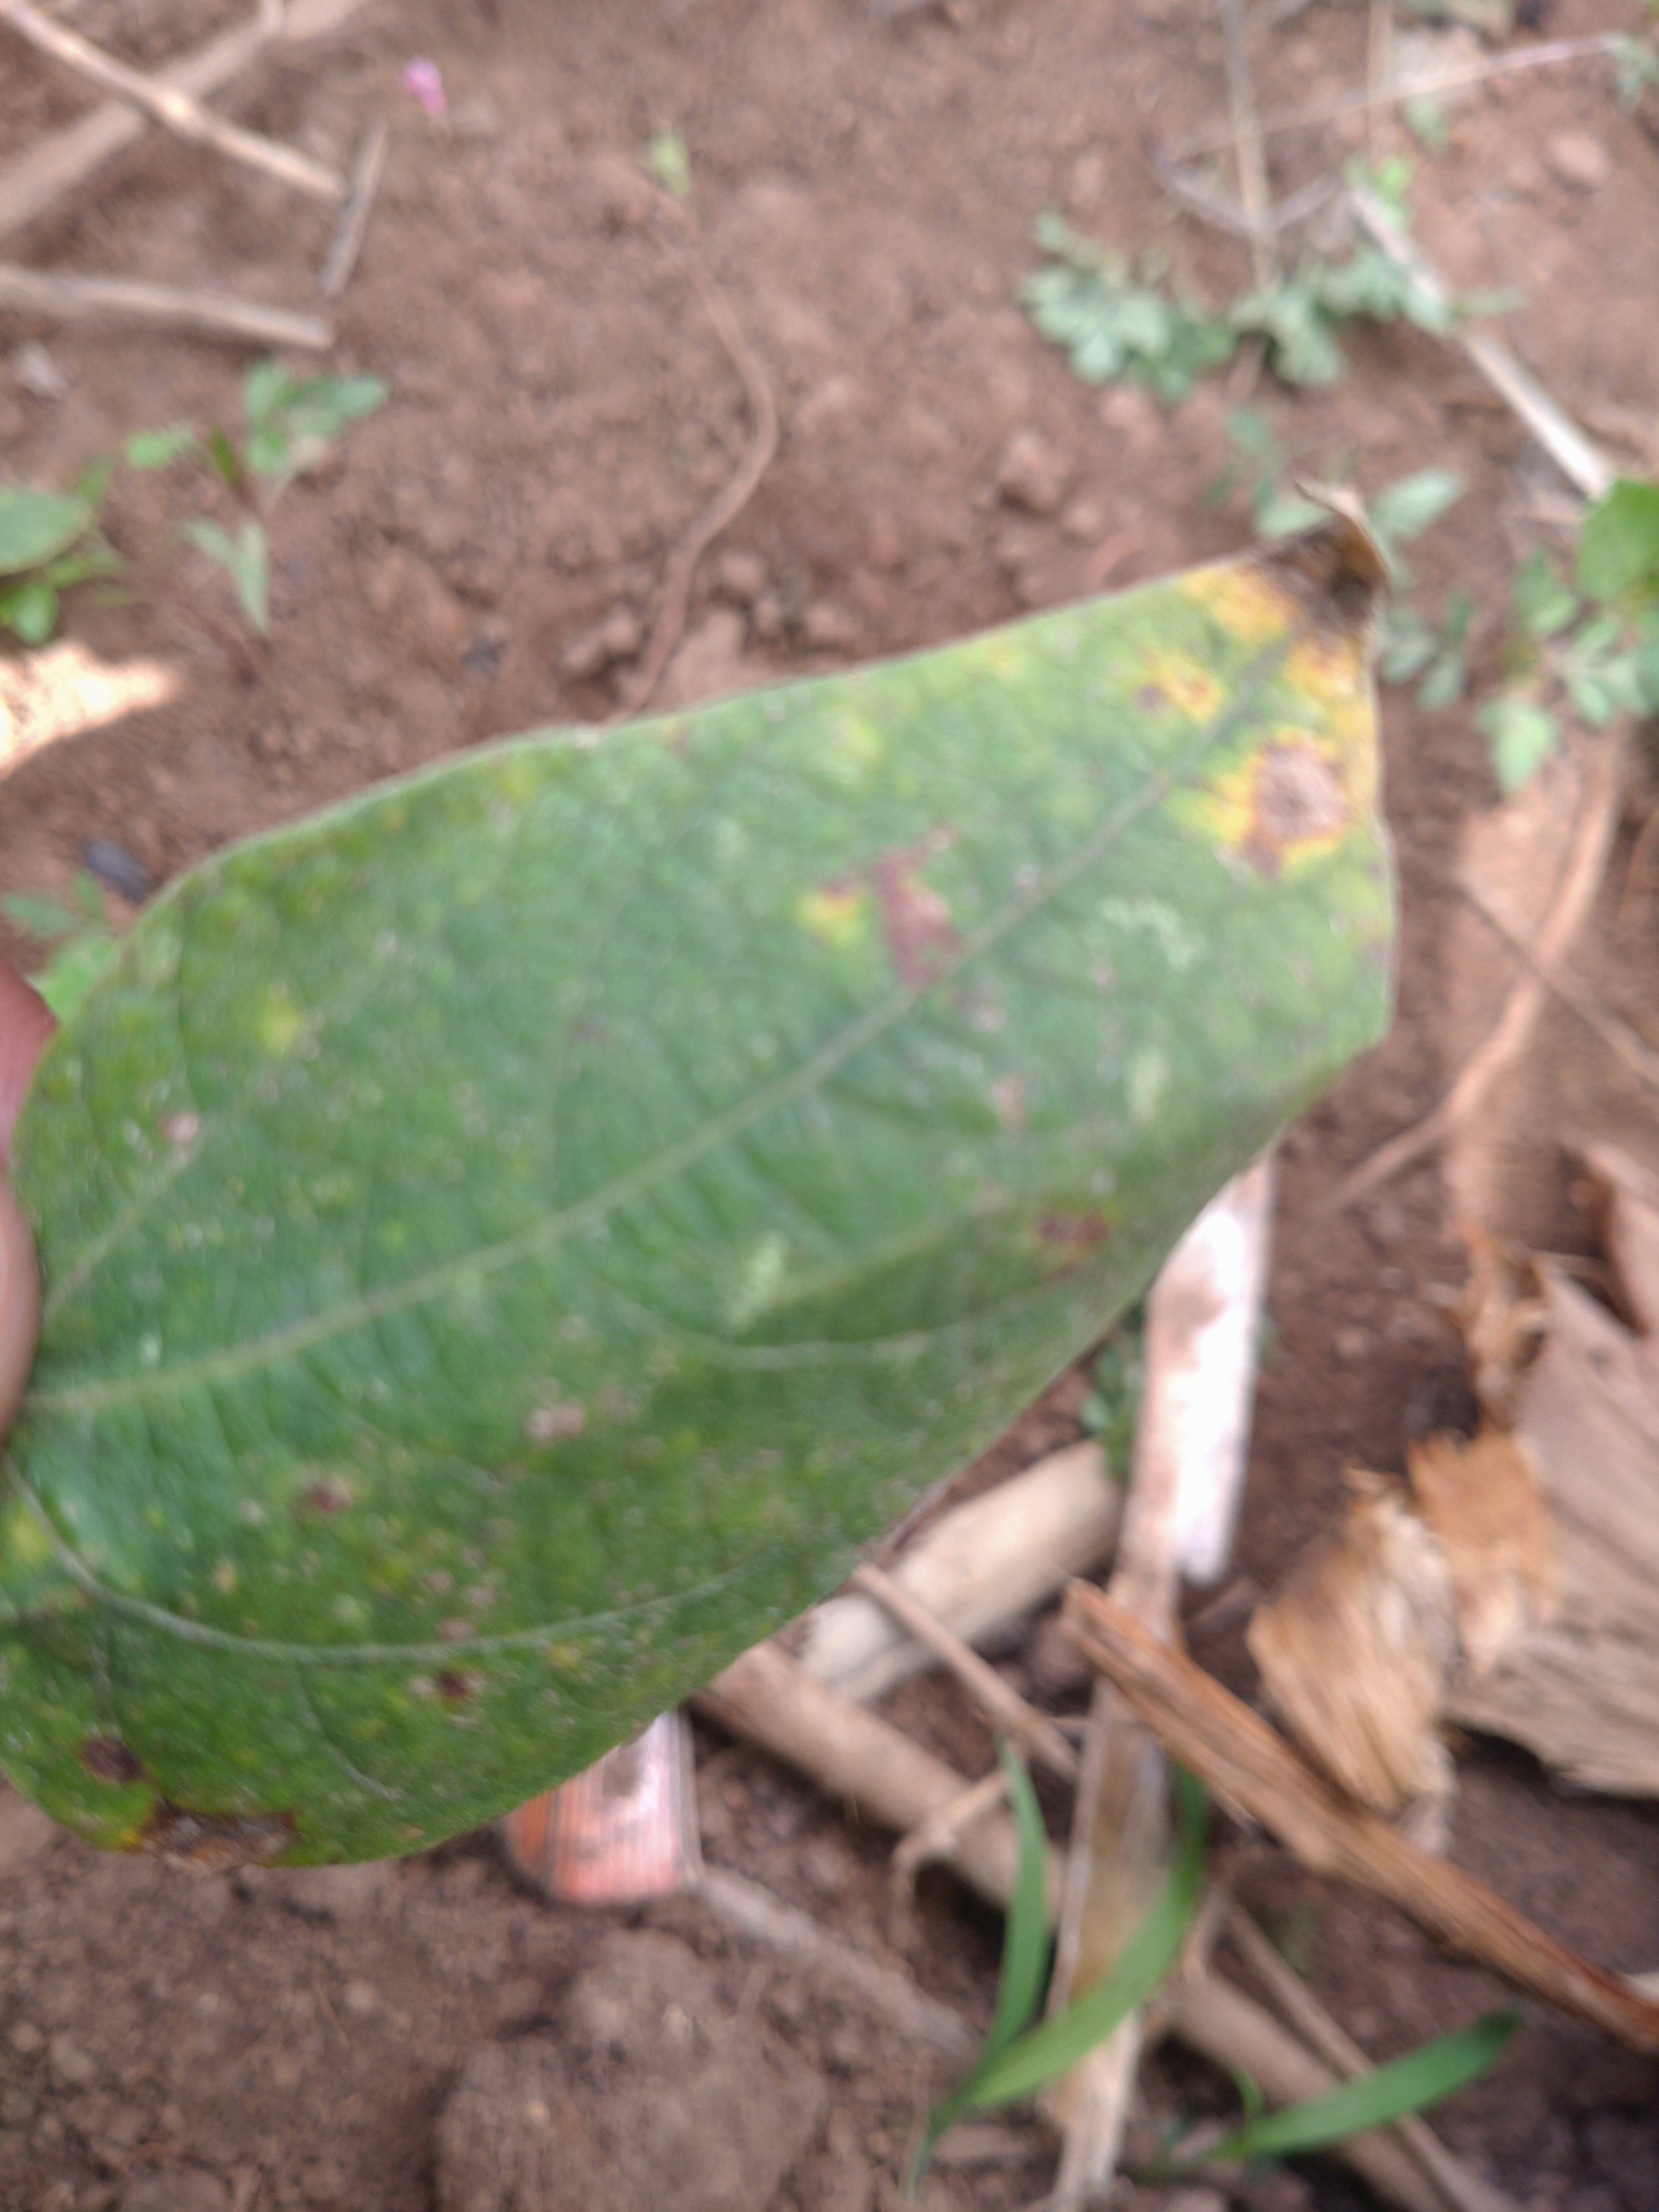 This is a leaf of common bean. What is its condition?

rust
